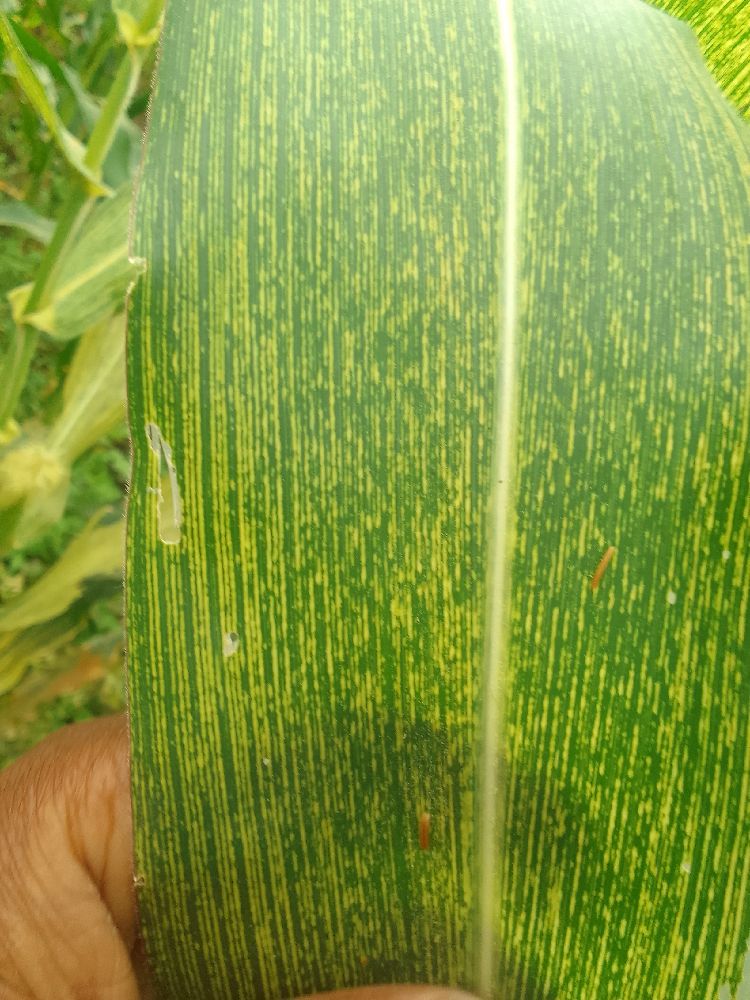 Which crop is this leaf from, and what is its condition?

maize, maize streak virus
